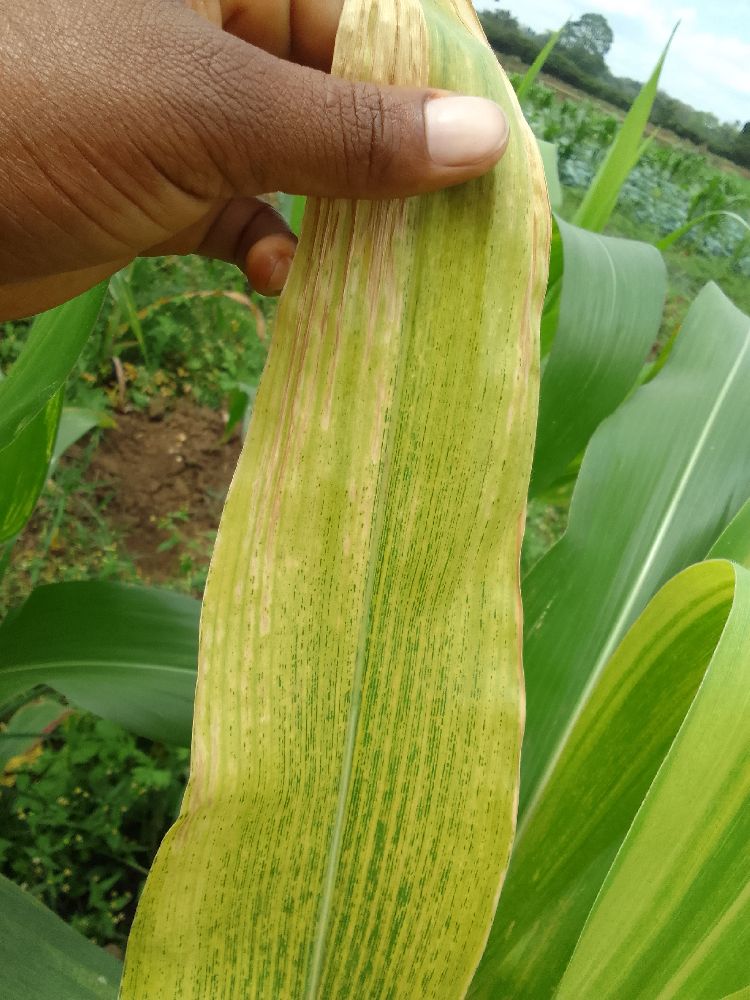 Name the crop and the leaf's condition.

maize, maize lethal necrosis
